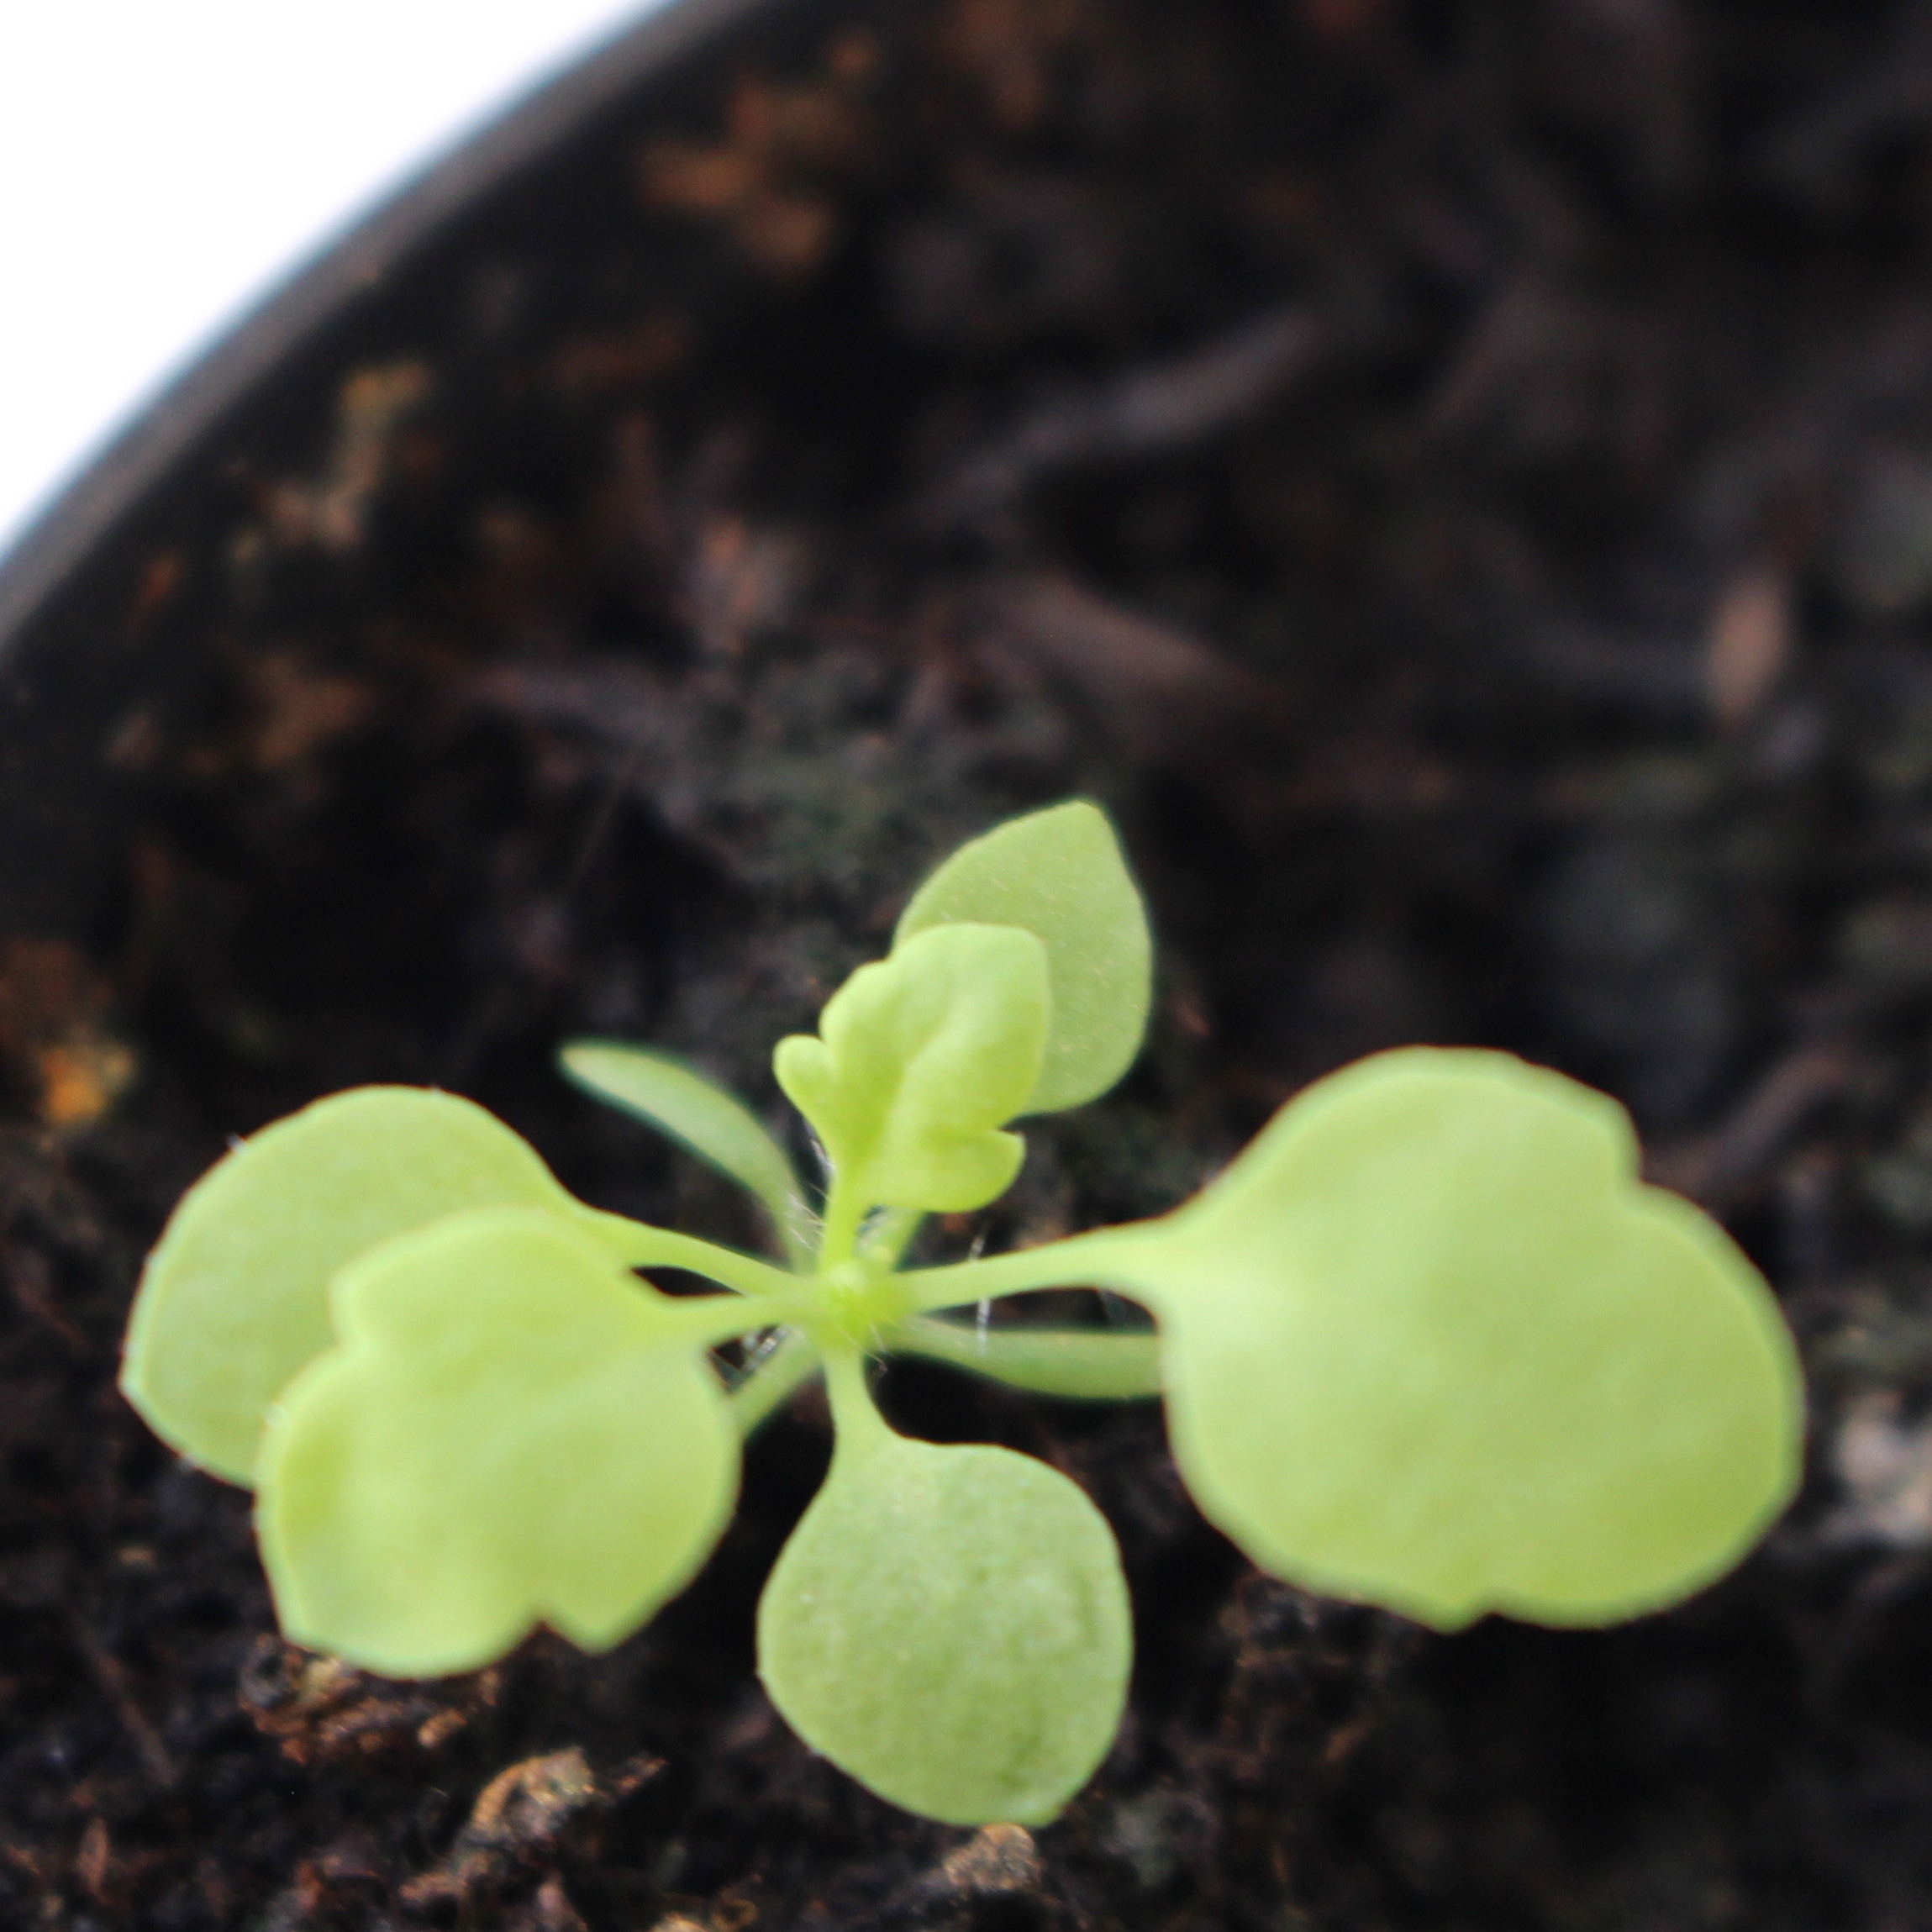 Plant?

Papaver rhoeas
